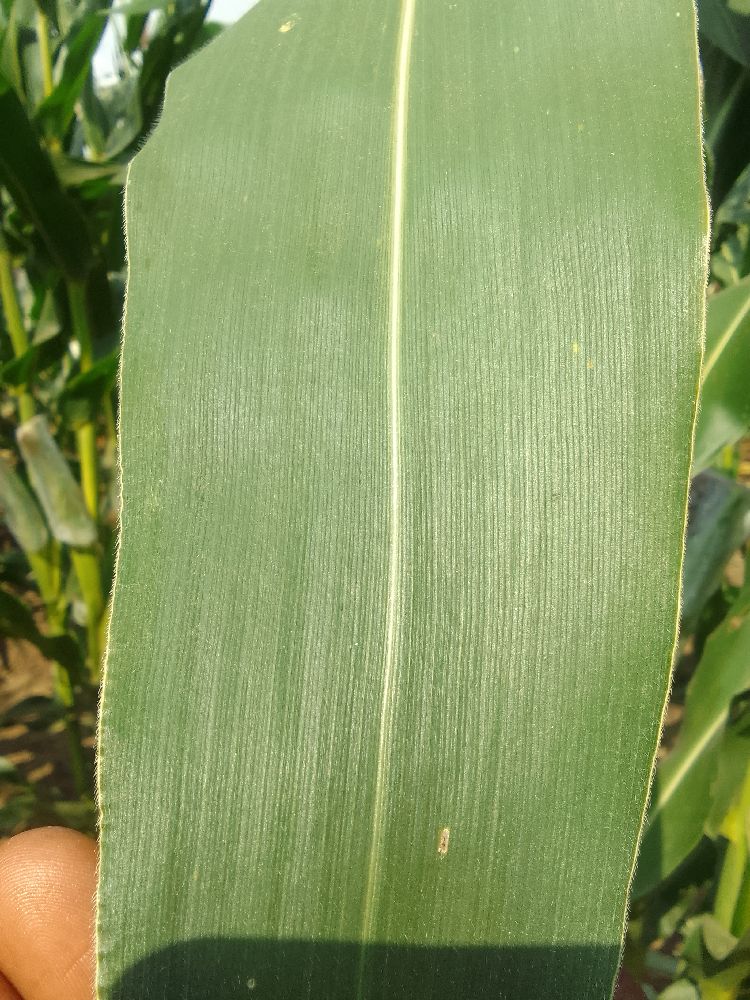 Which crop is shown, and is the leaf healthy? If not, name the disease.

maize, healthy
